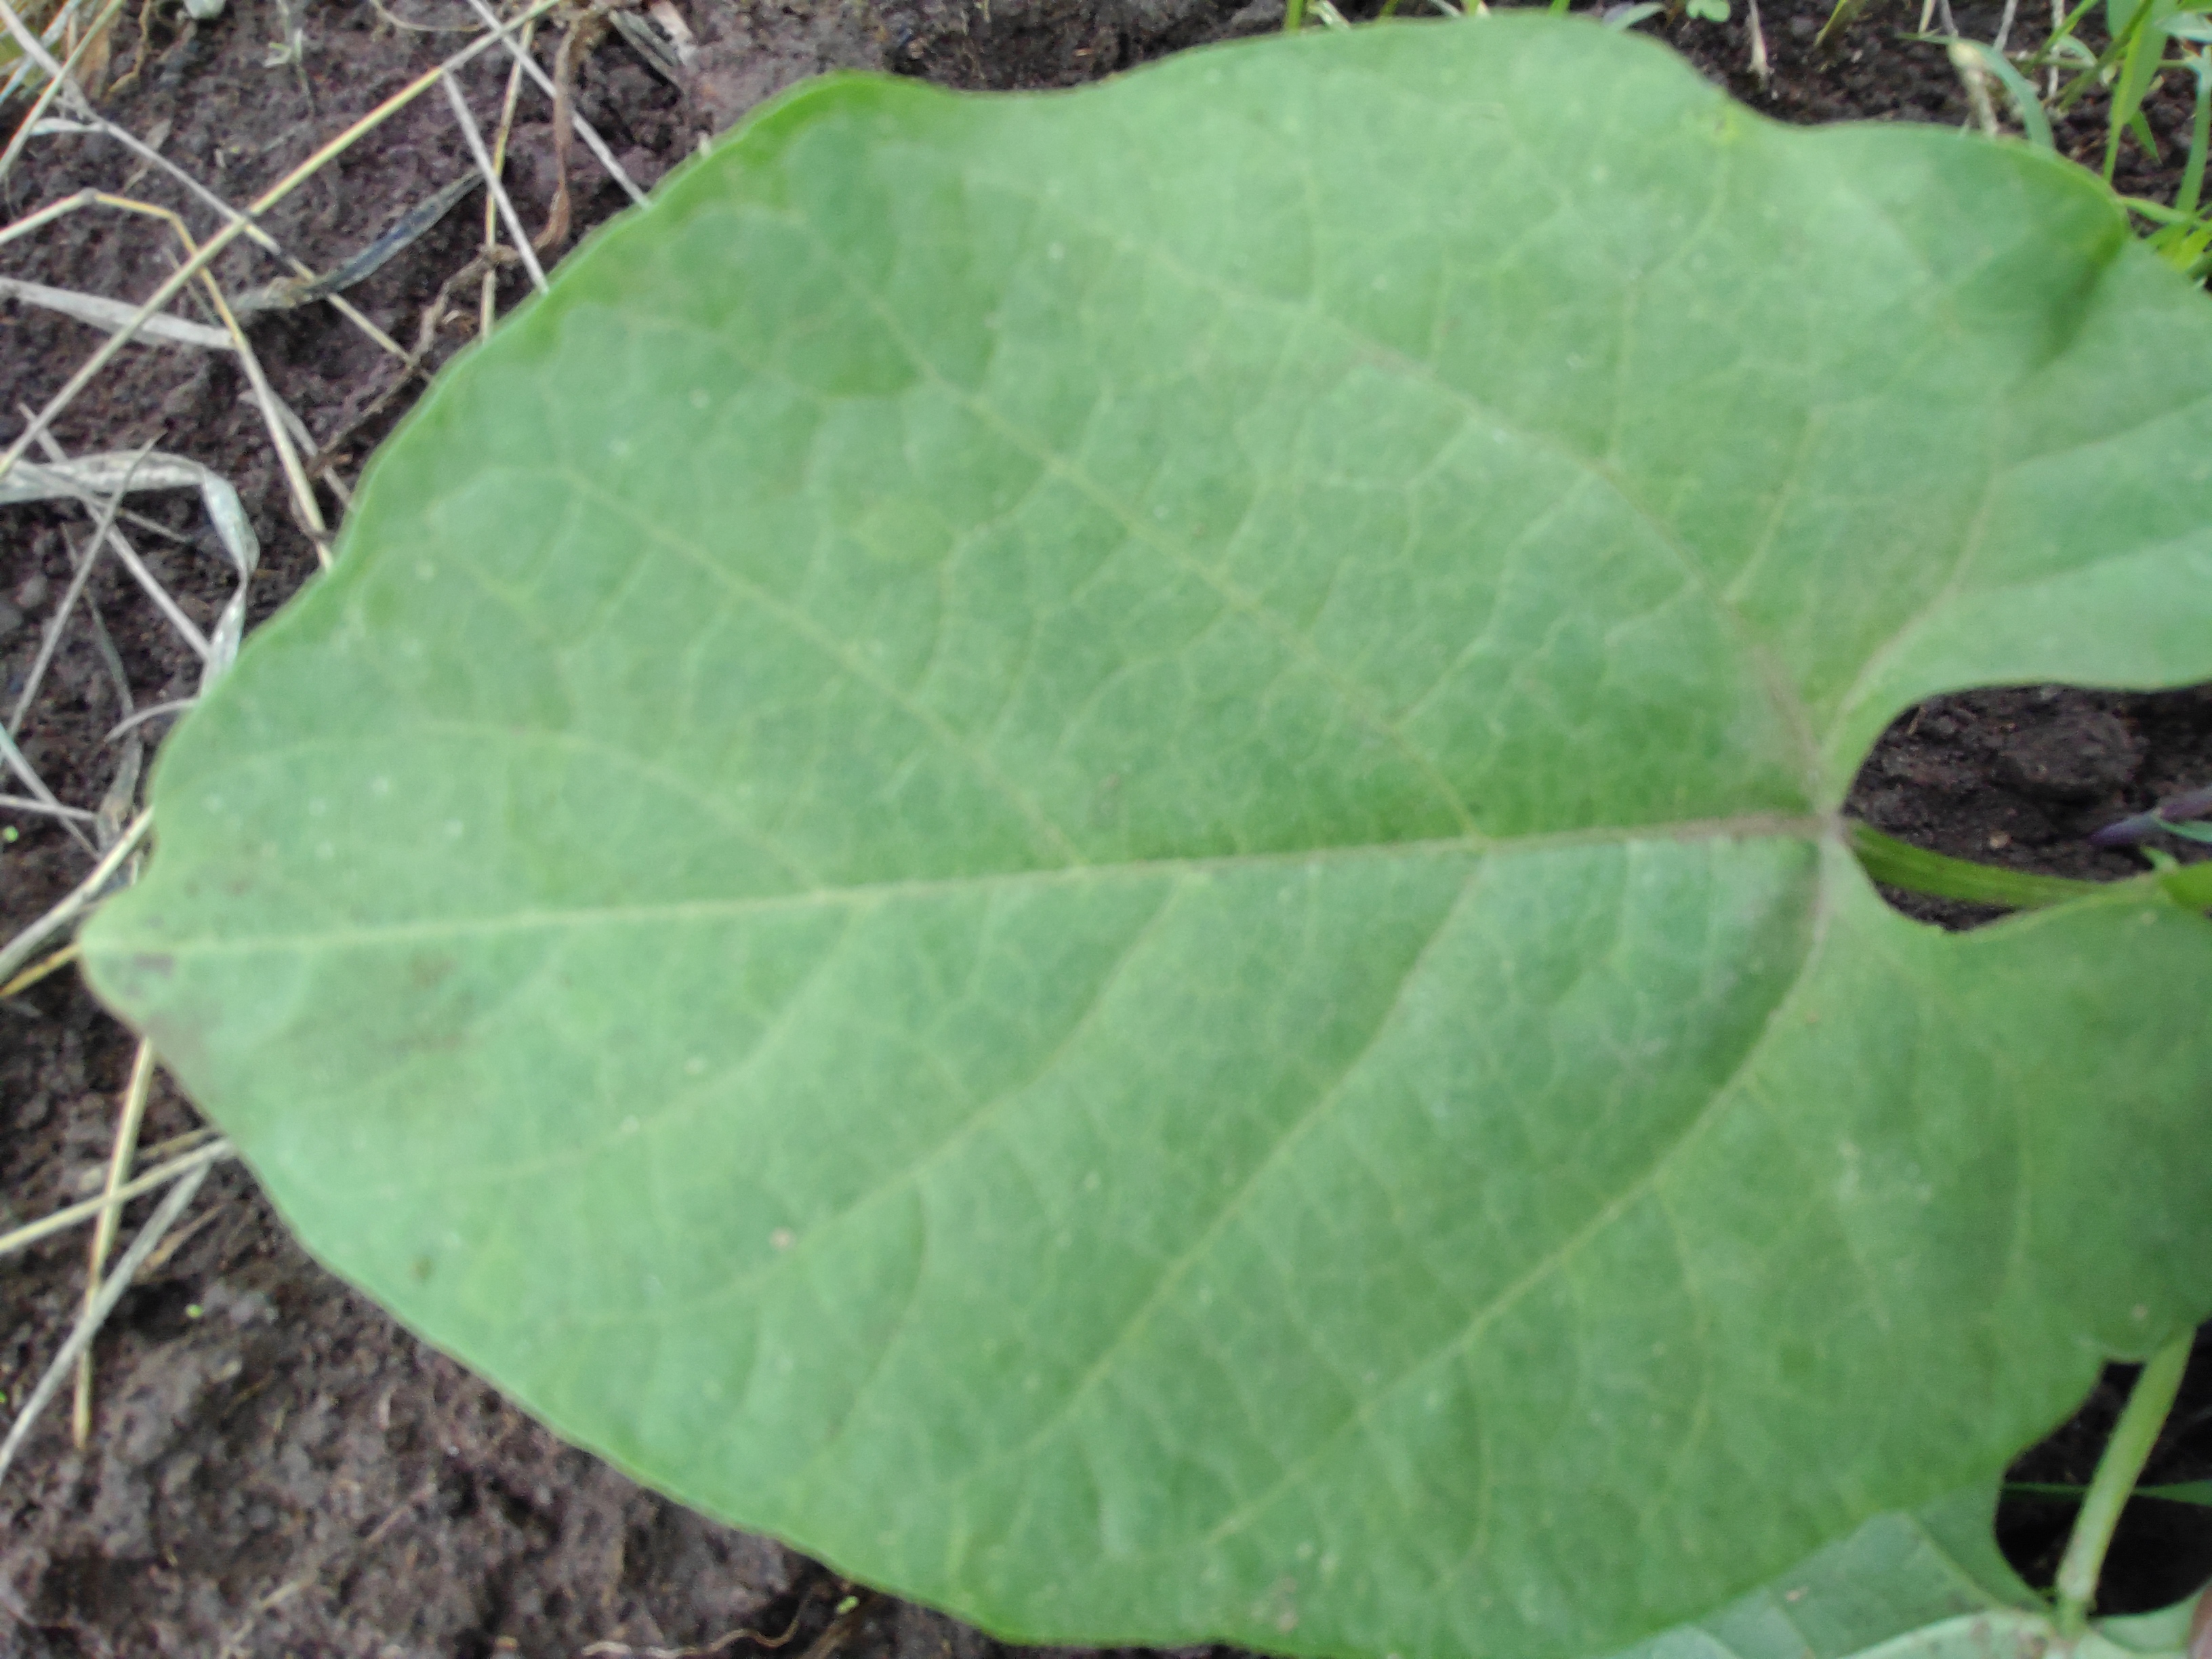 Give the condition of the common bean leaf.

healthy
